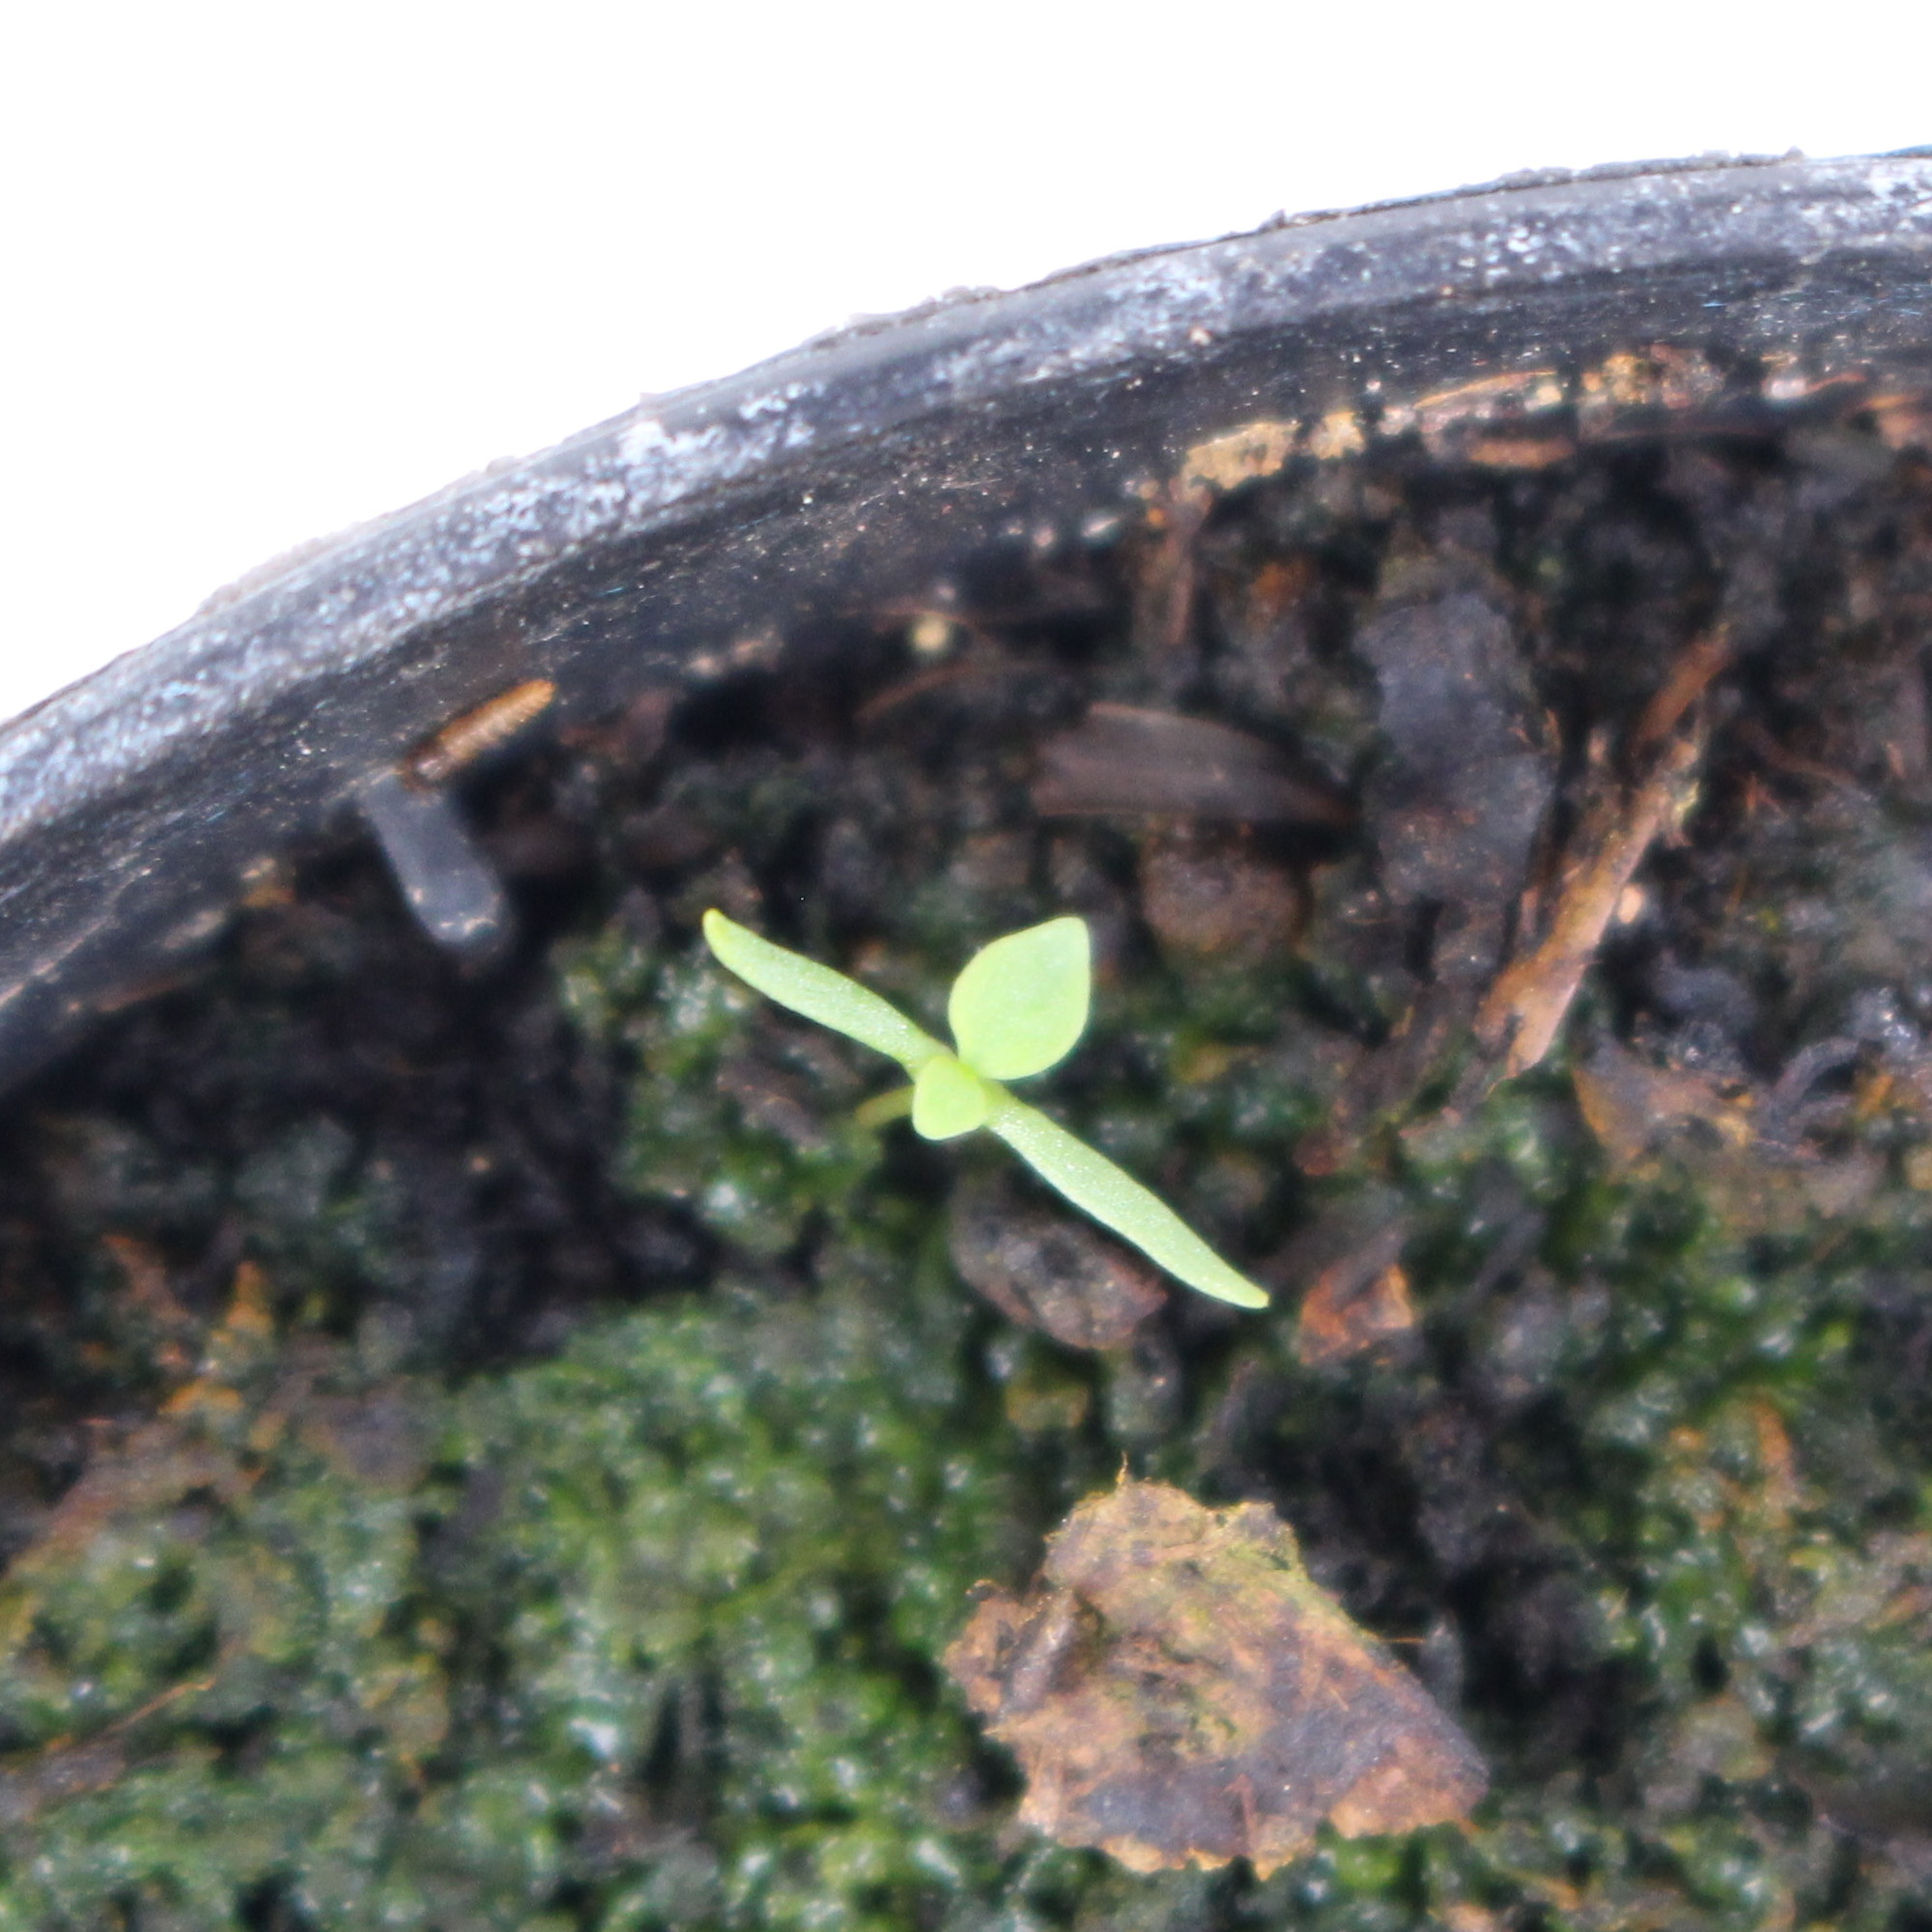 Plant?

Papaver rhoeas
